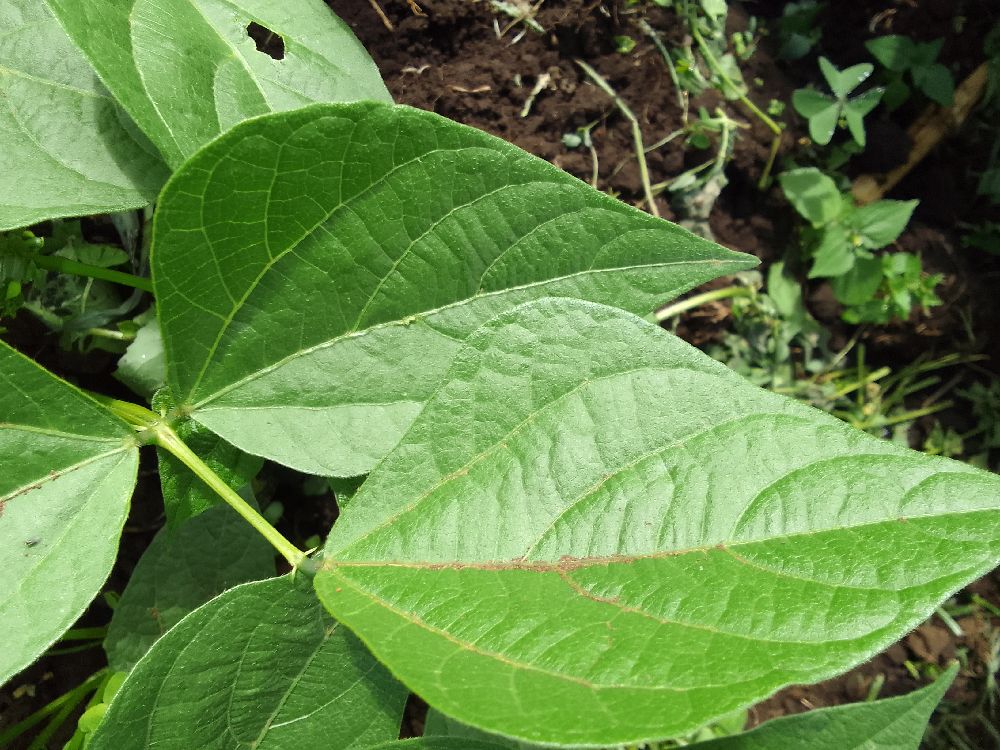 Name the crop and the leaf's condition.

common bean, healthy
